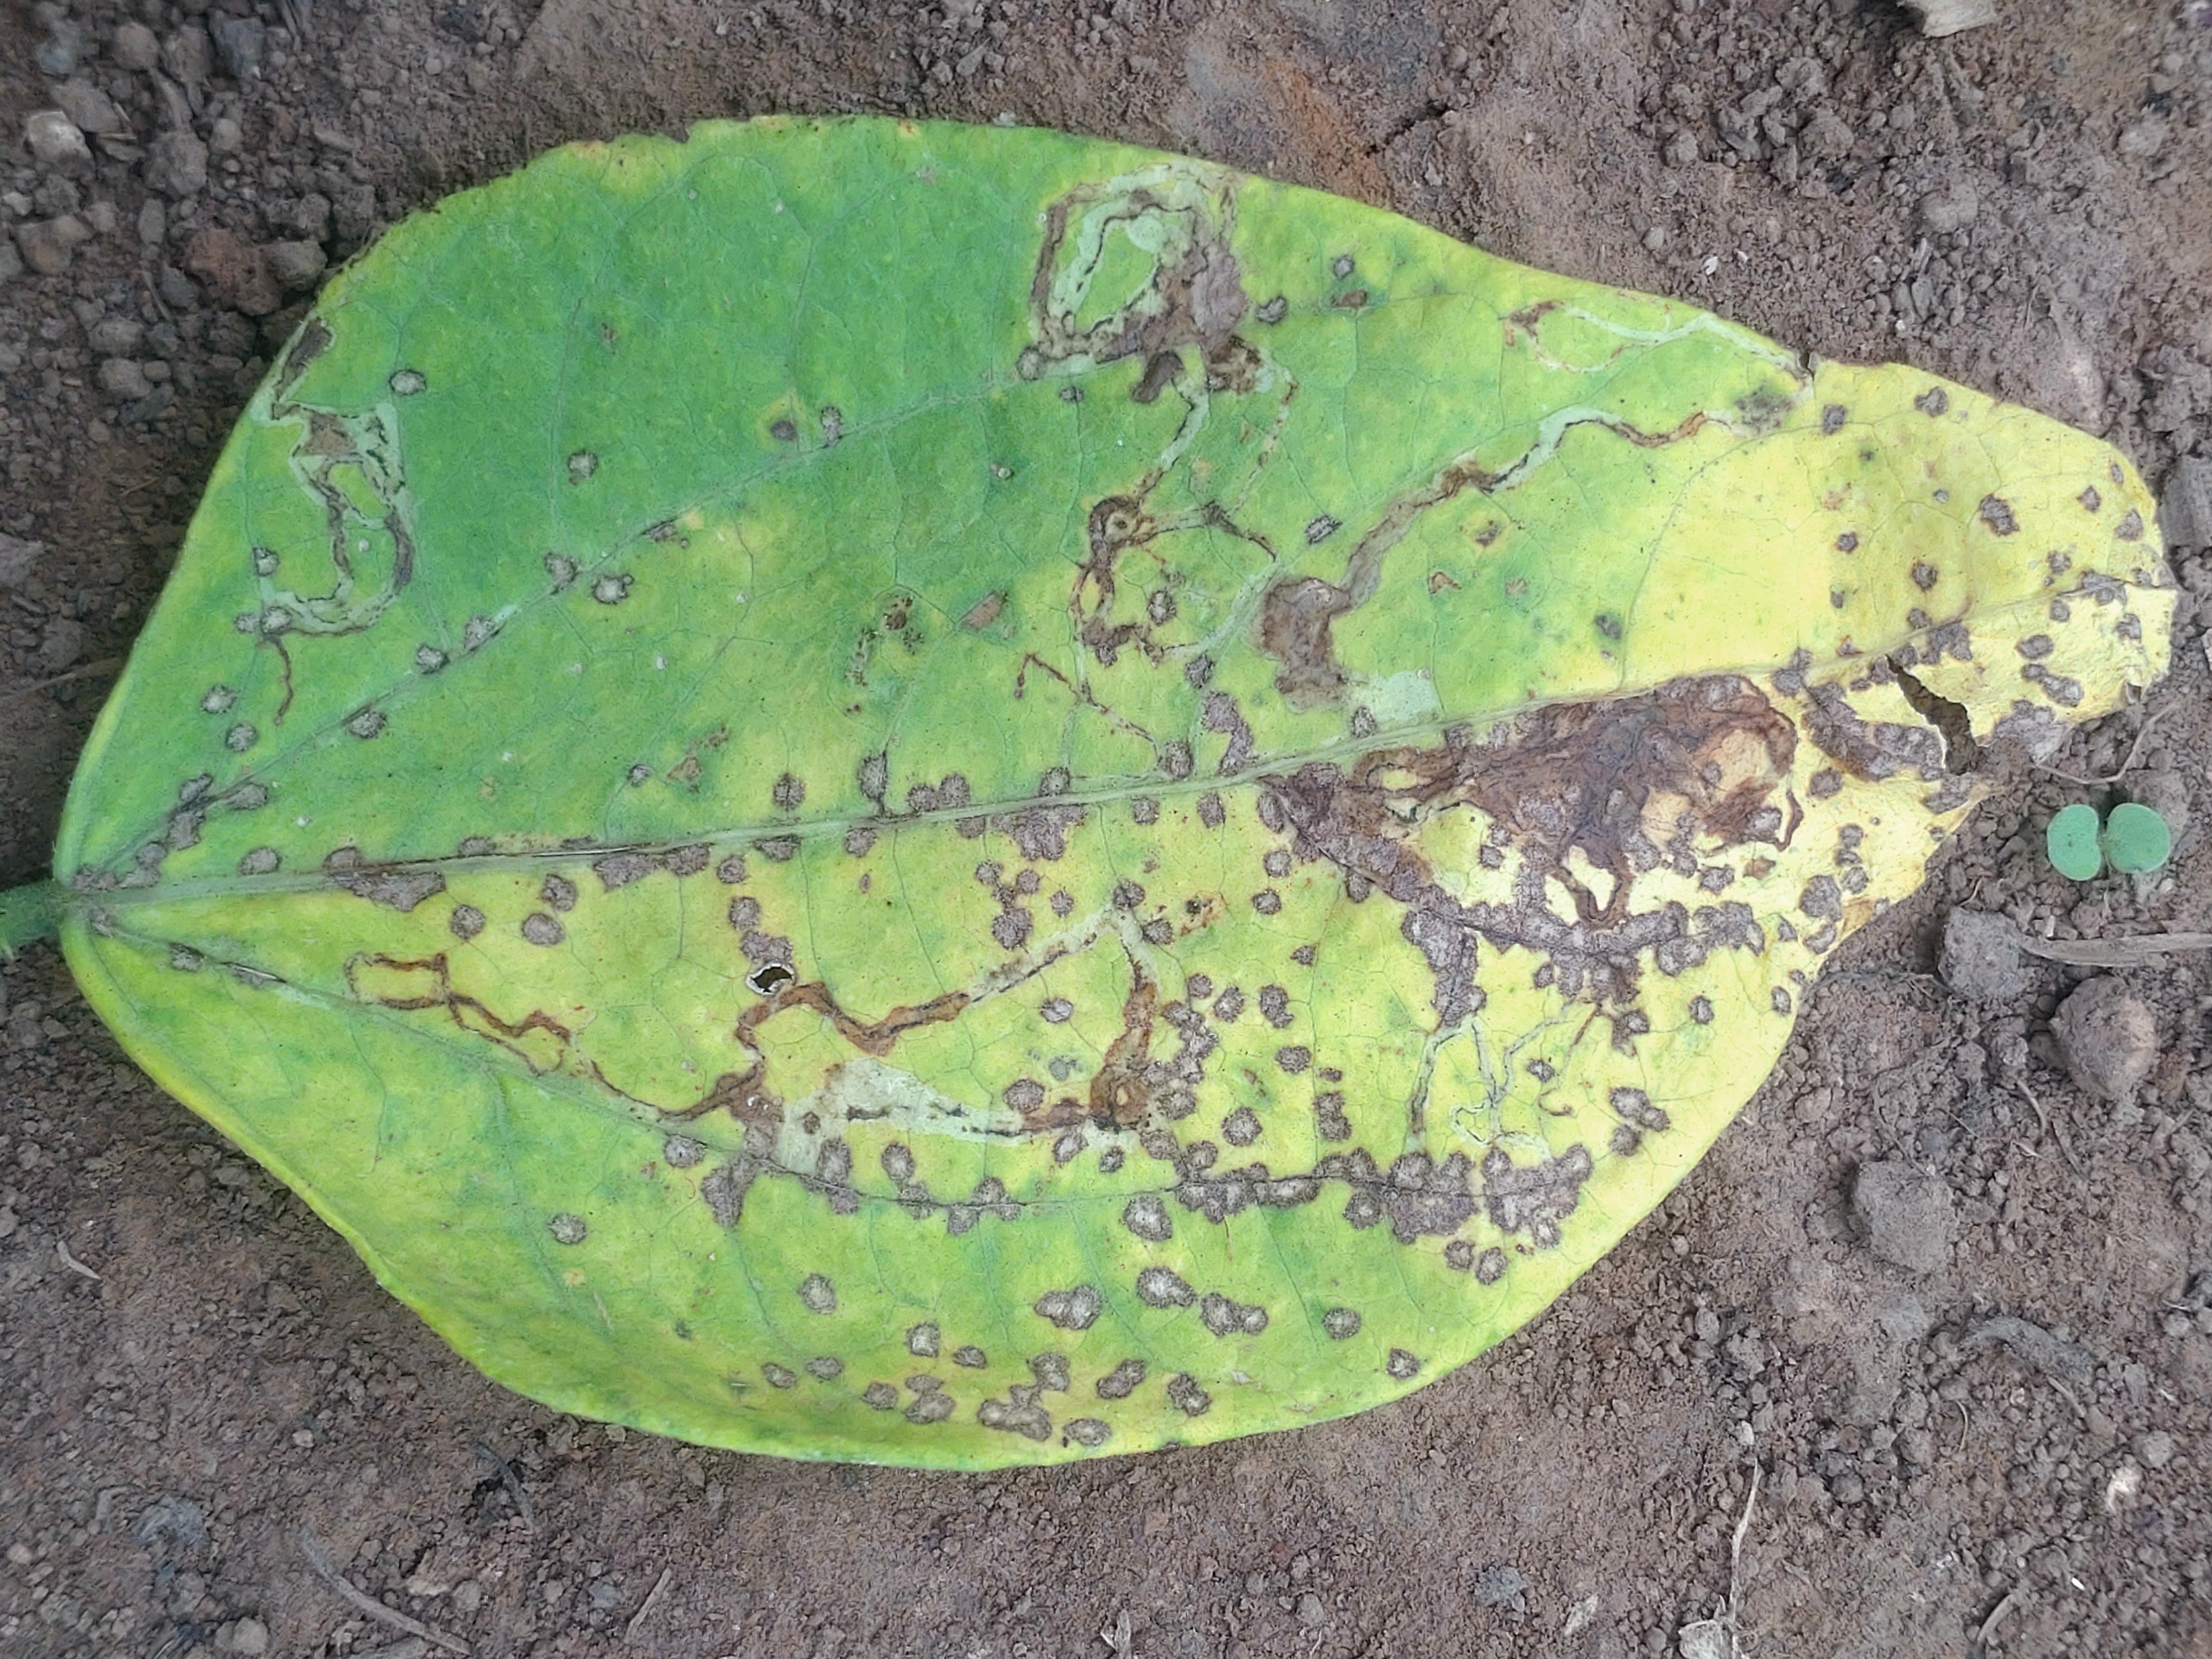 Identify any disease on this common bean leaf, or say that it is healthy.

anthracnose
